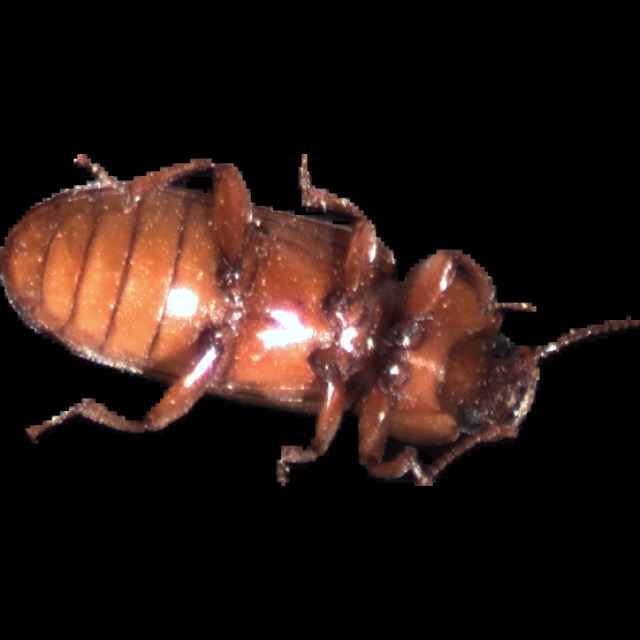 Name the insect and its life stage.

mealworm beetle
